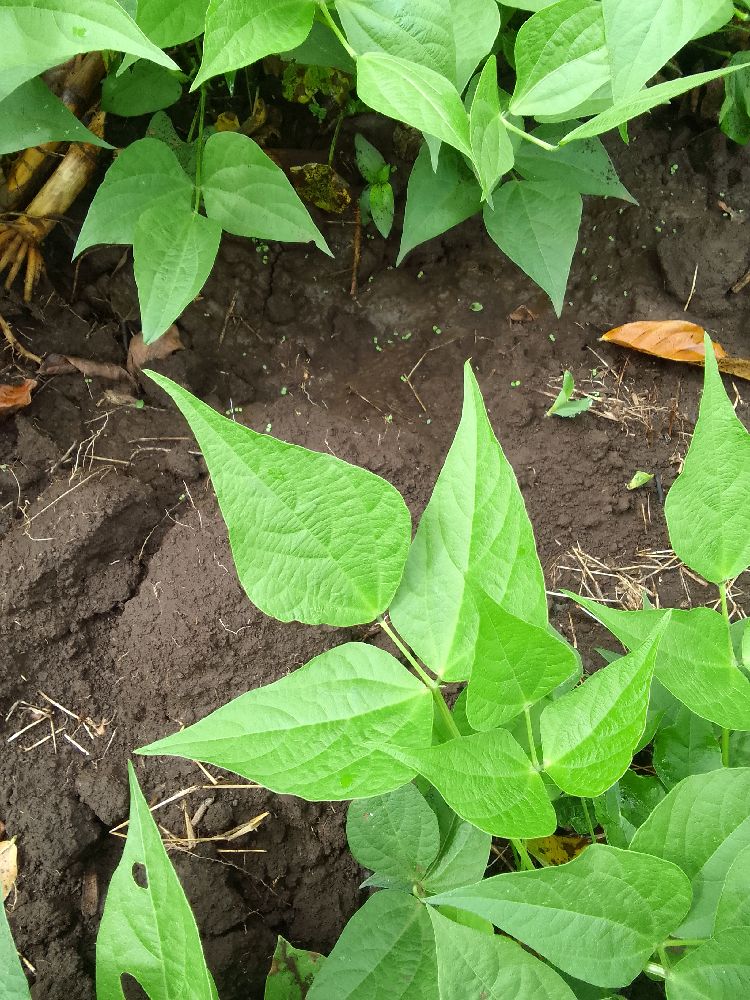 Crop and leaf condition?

common bean, healthy
